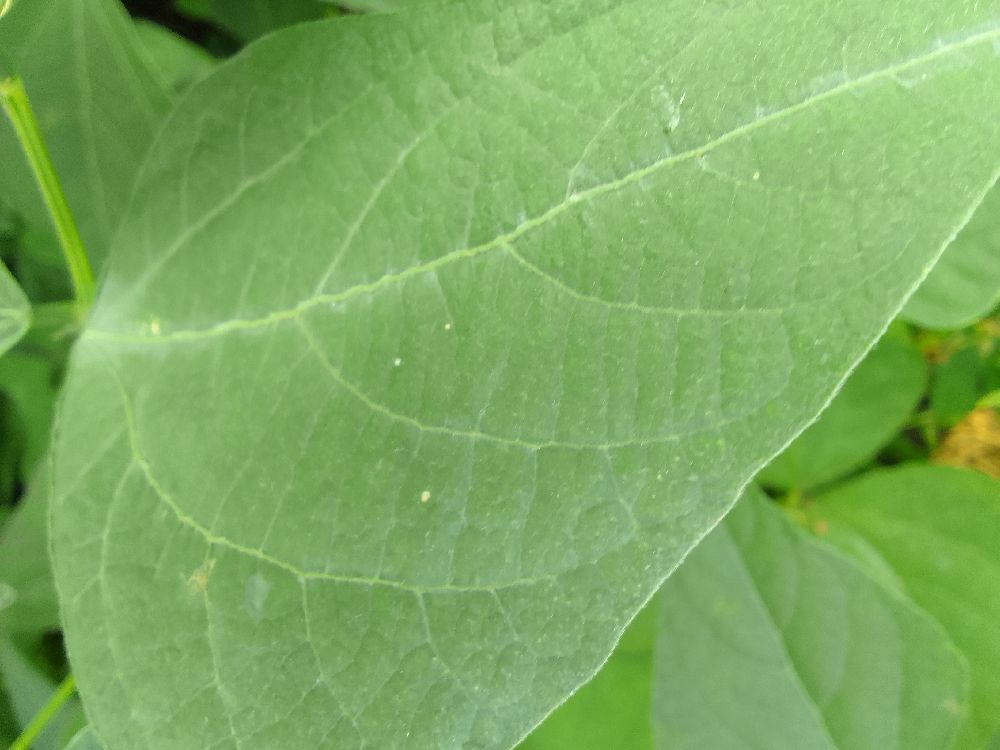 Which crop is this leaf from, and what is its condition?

common bean, healthy
